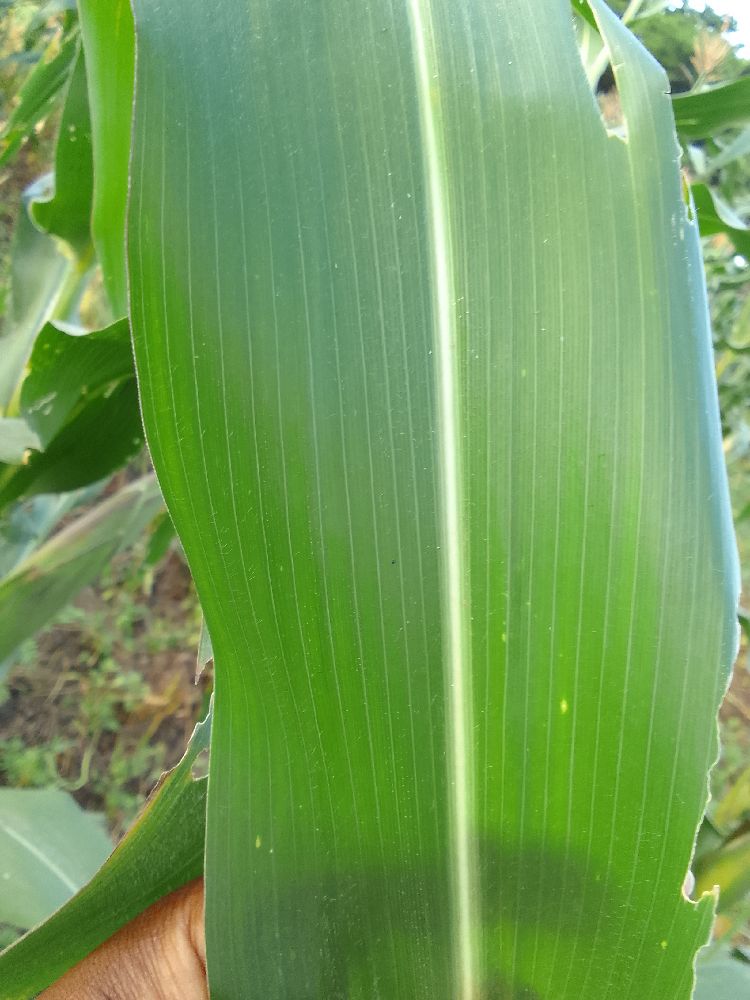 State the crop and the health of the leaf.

maize, healthy
